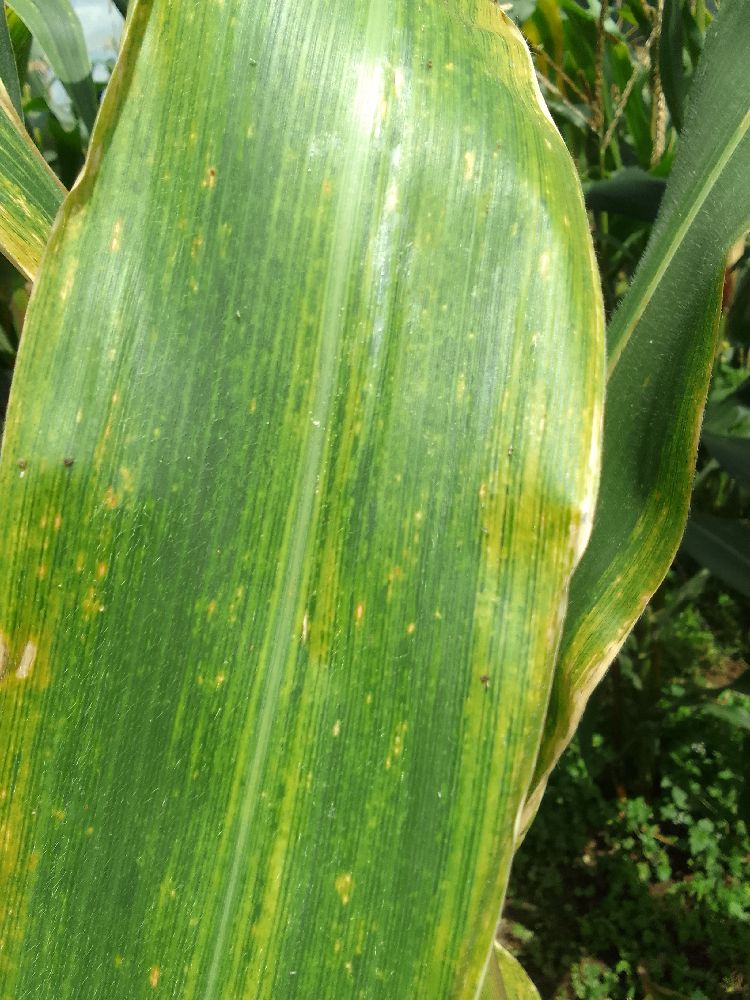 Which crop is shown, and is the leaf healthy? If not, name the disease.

maize, maize lethal necrosis
